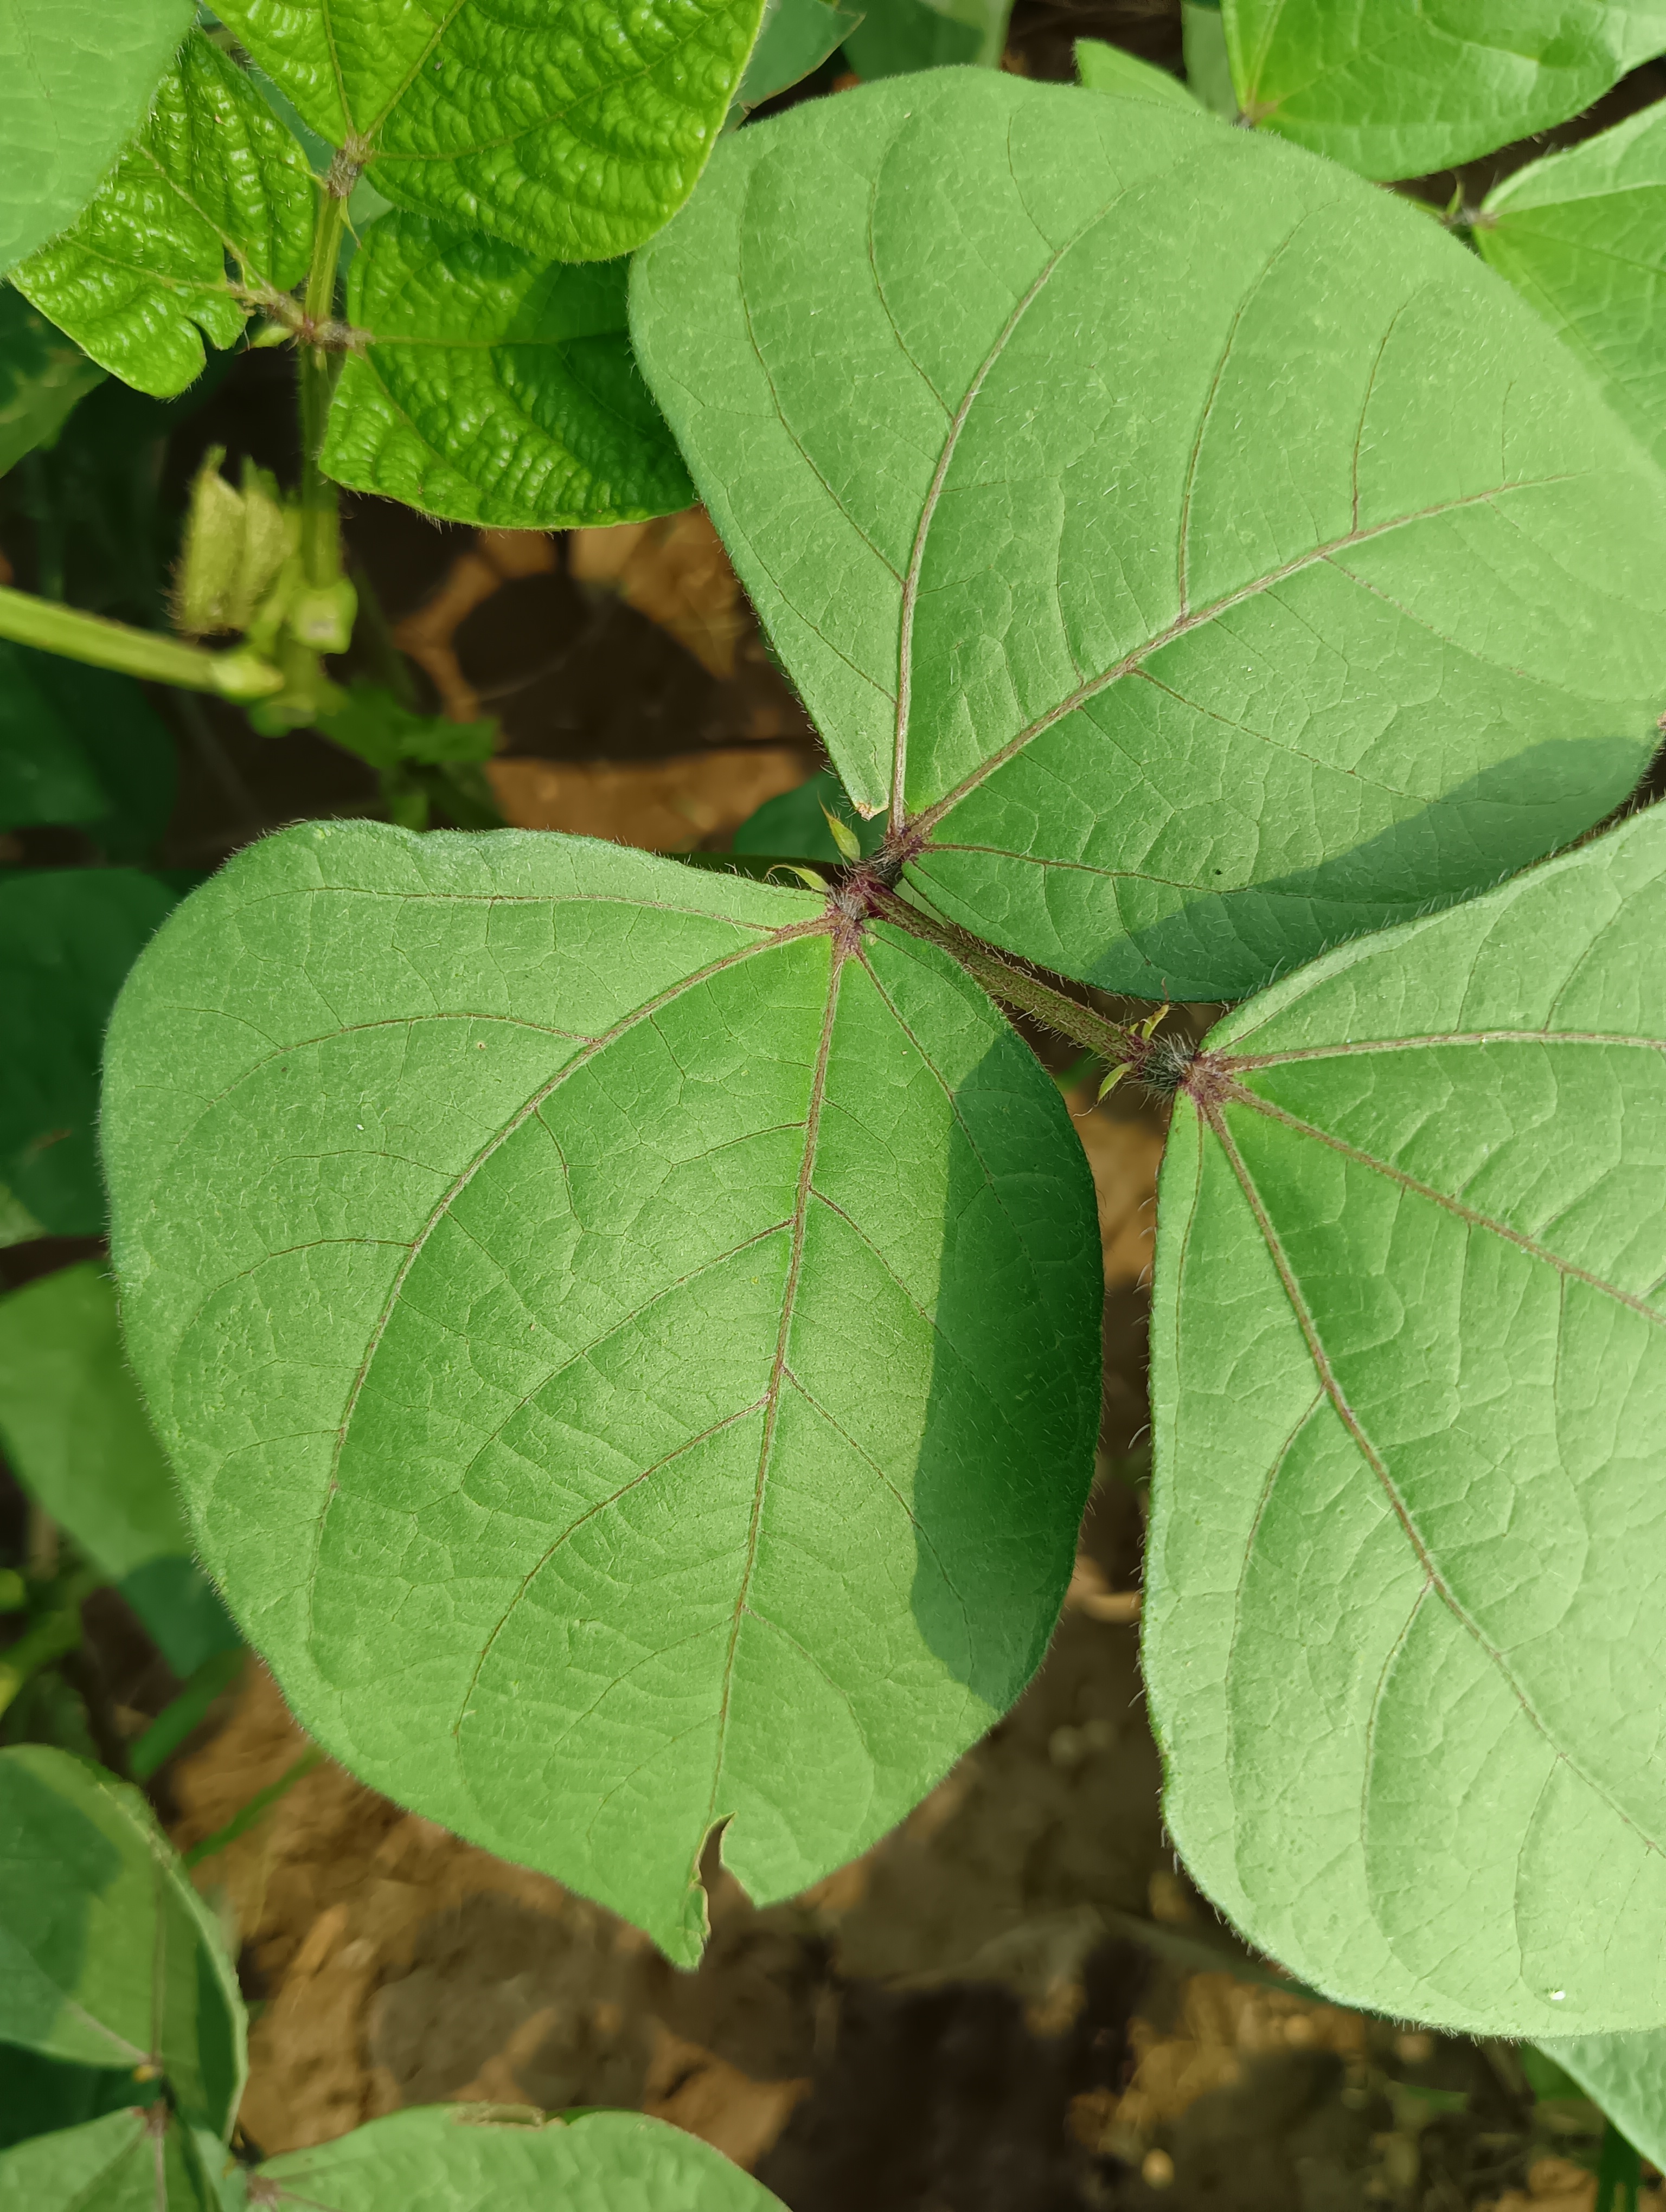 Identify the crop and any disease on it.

mungbean, healthy
